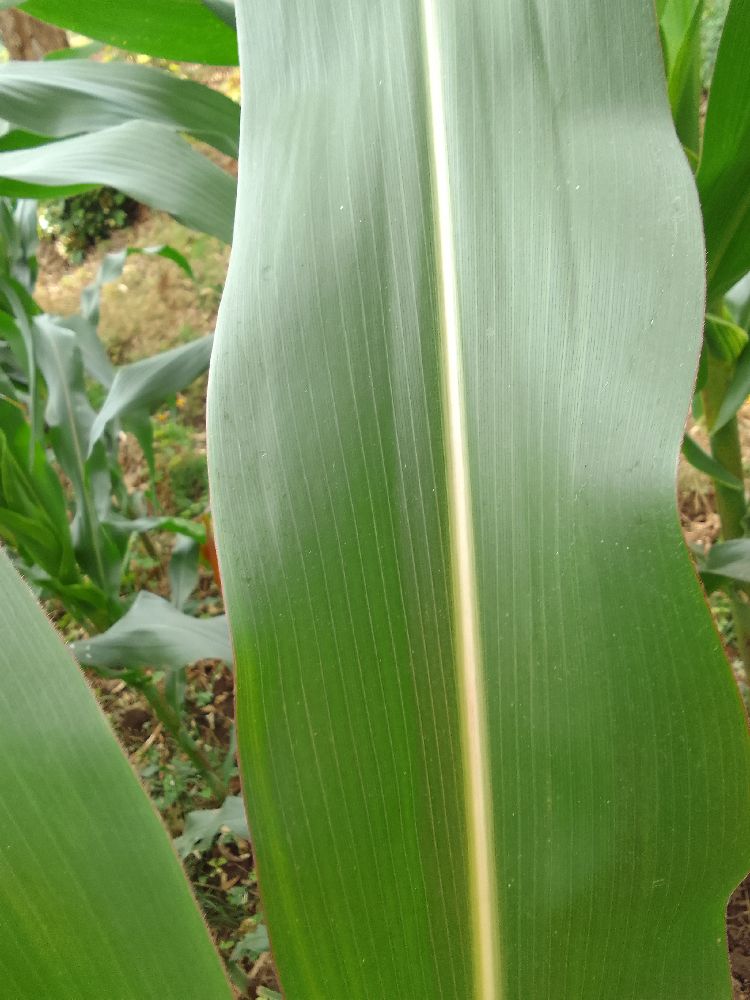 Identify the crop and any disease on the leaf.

maize, healthy
